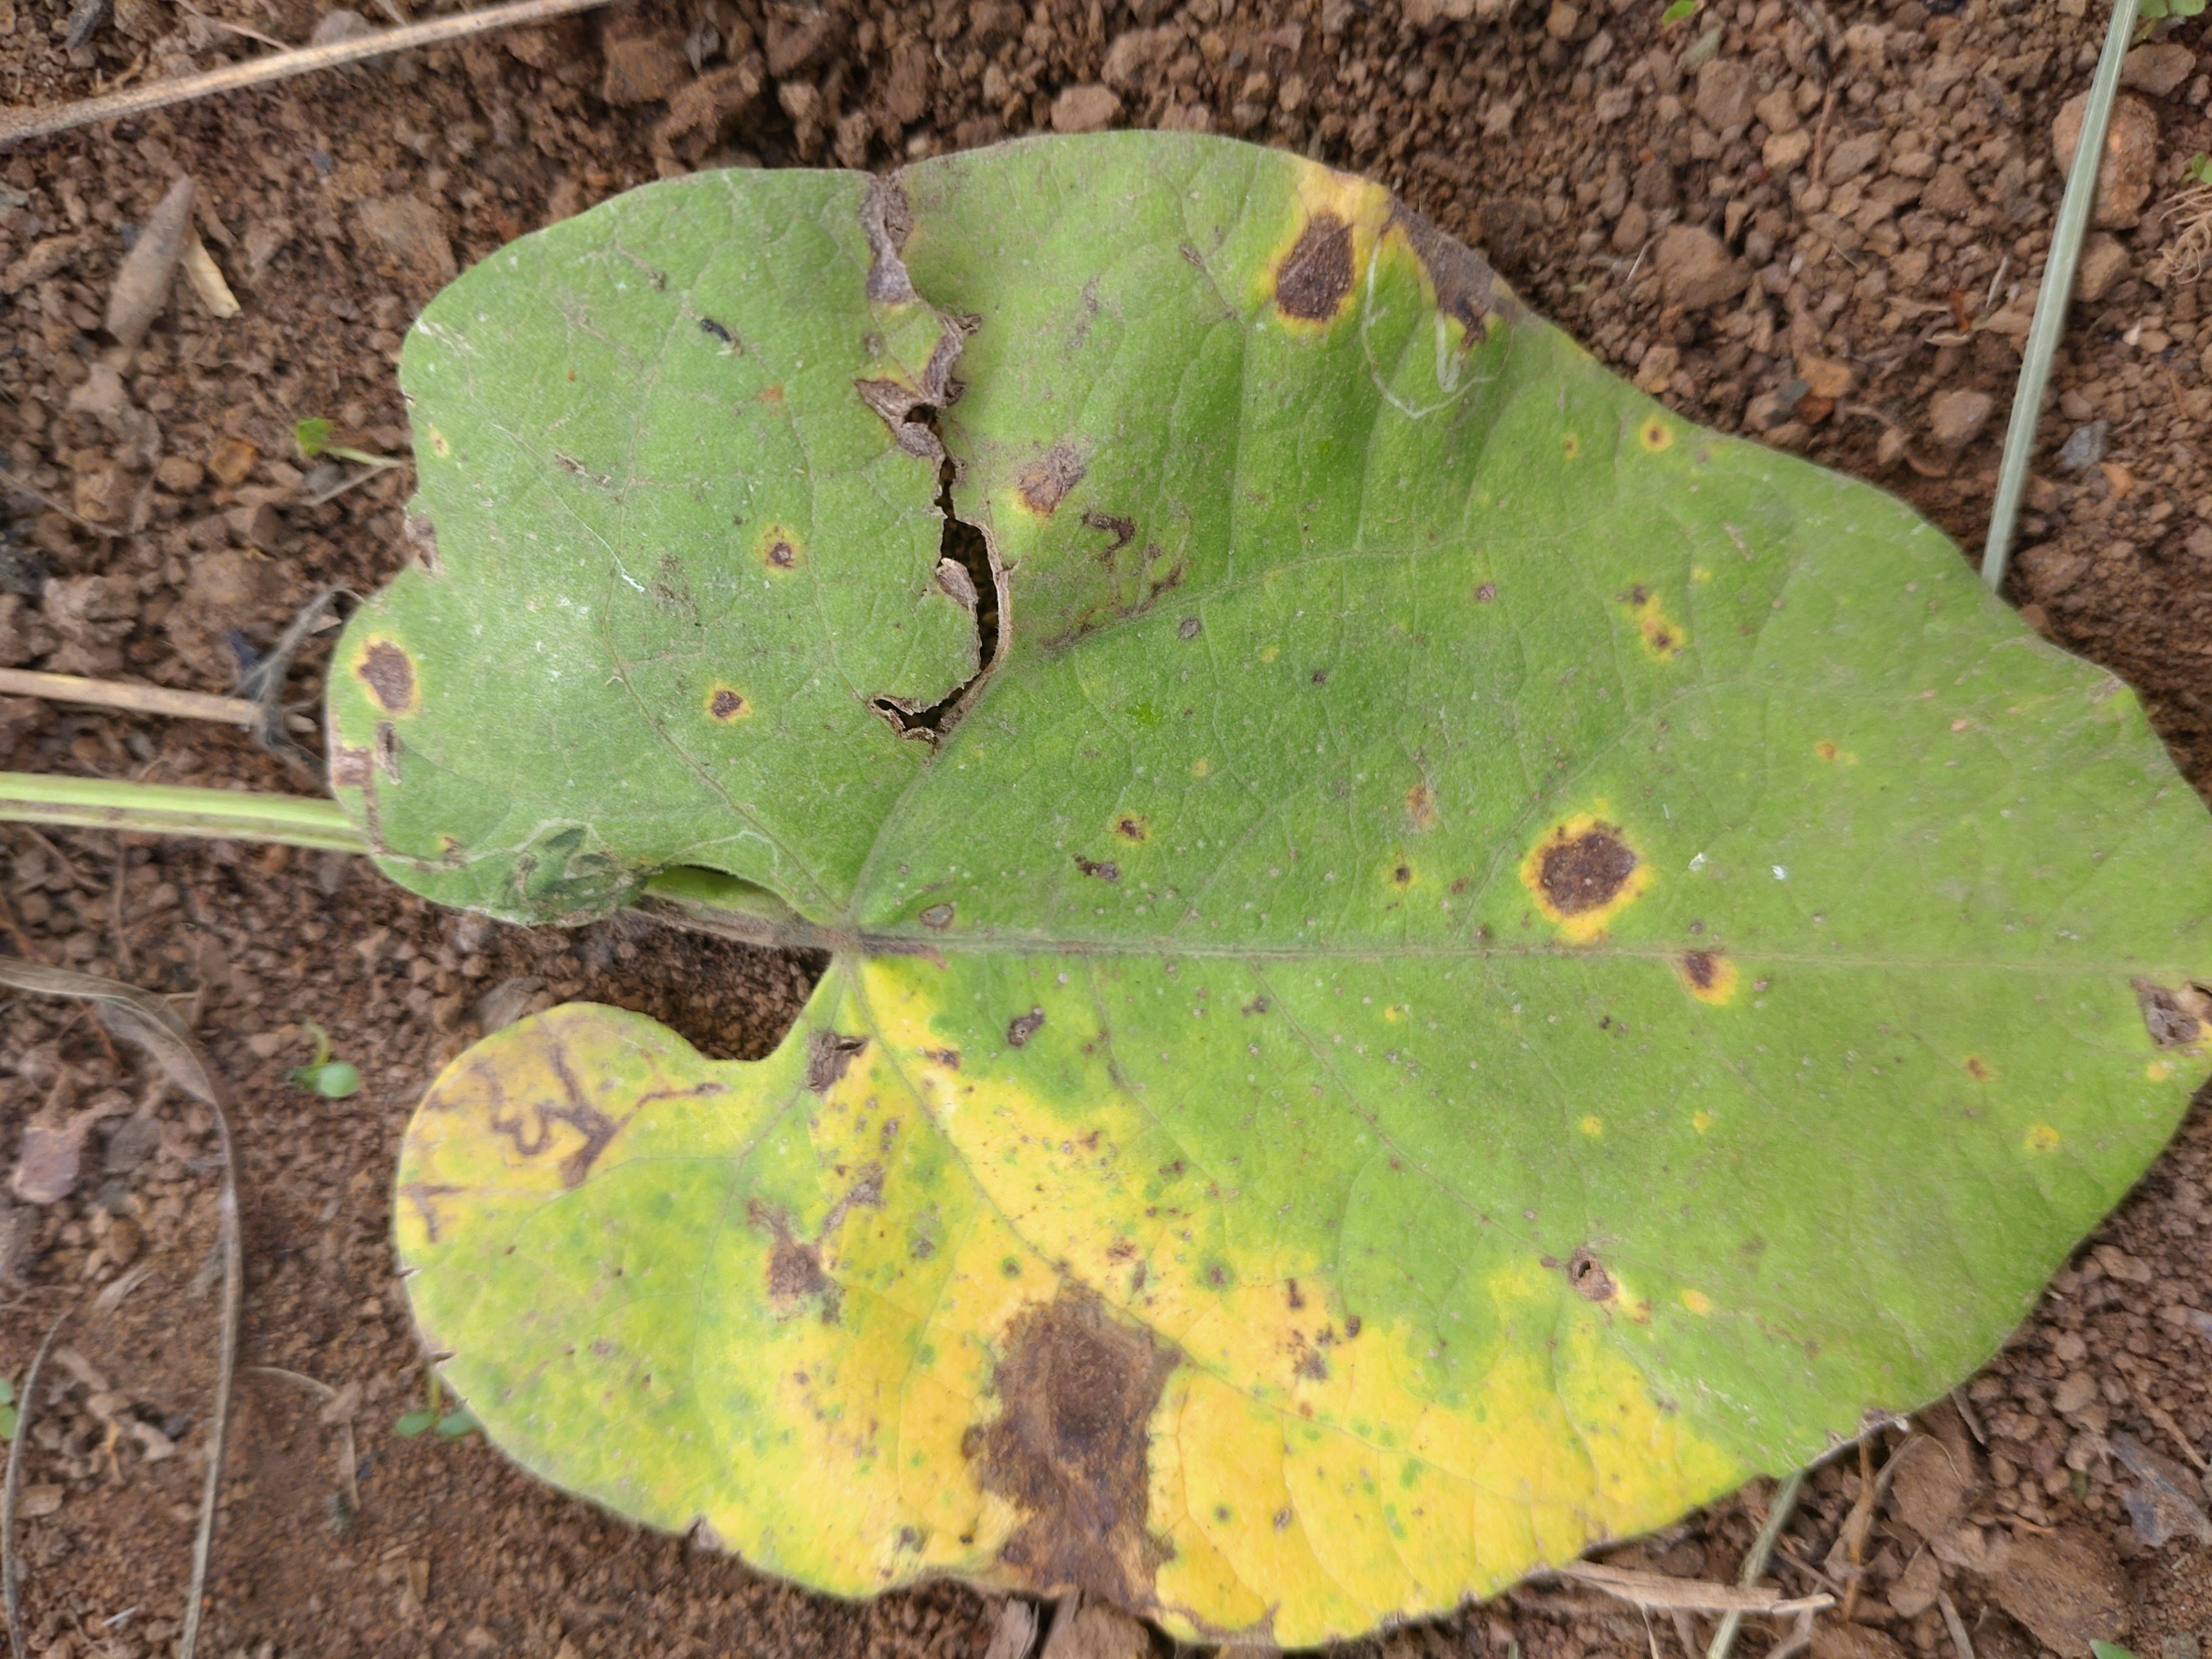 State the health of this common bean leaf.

rust
